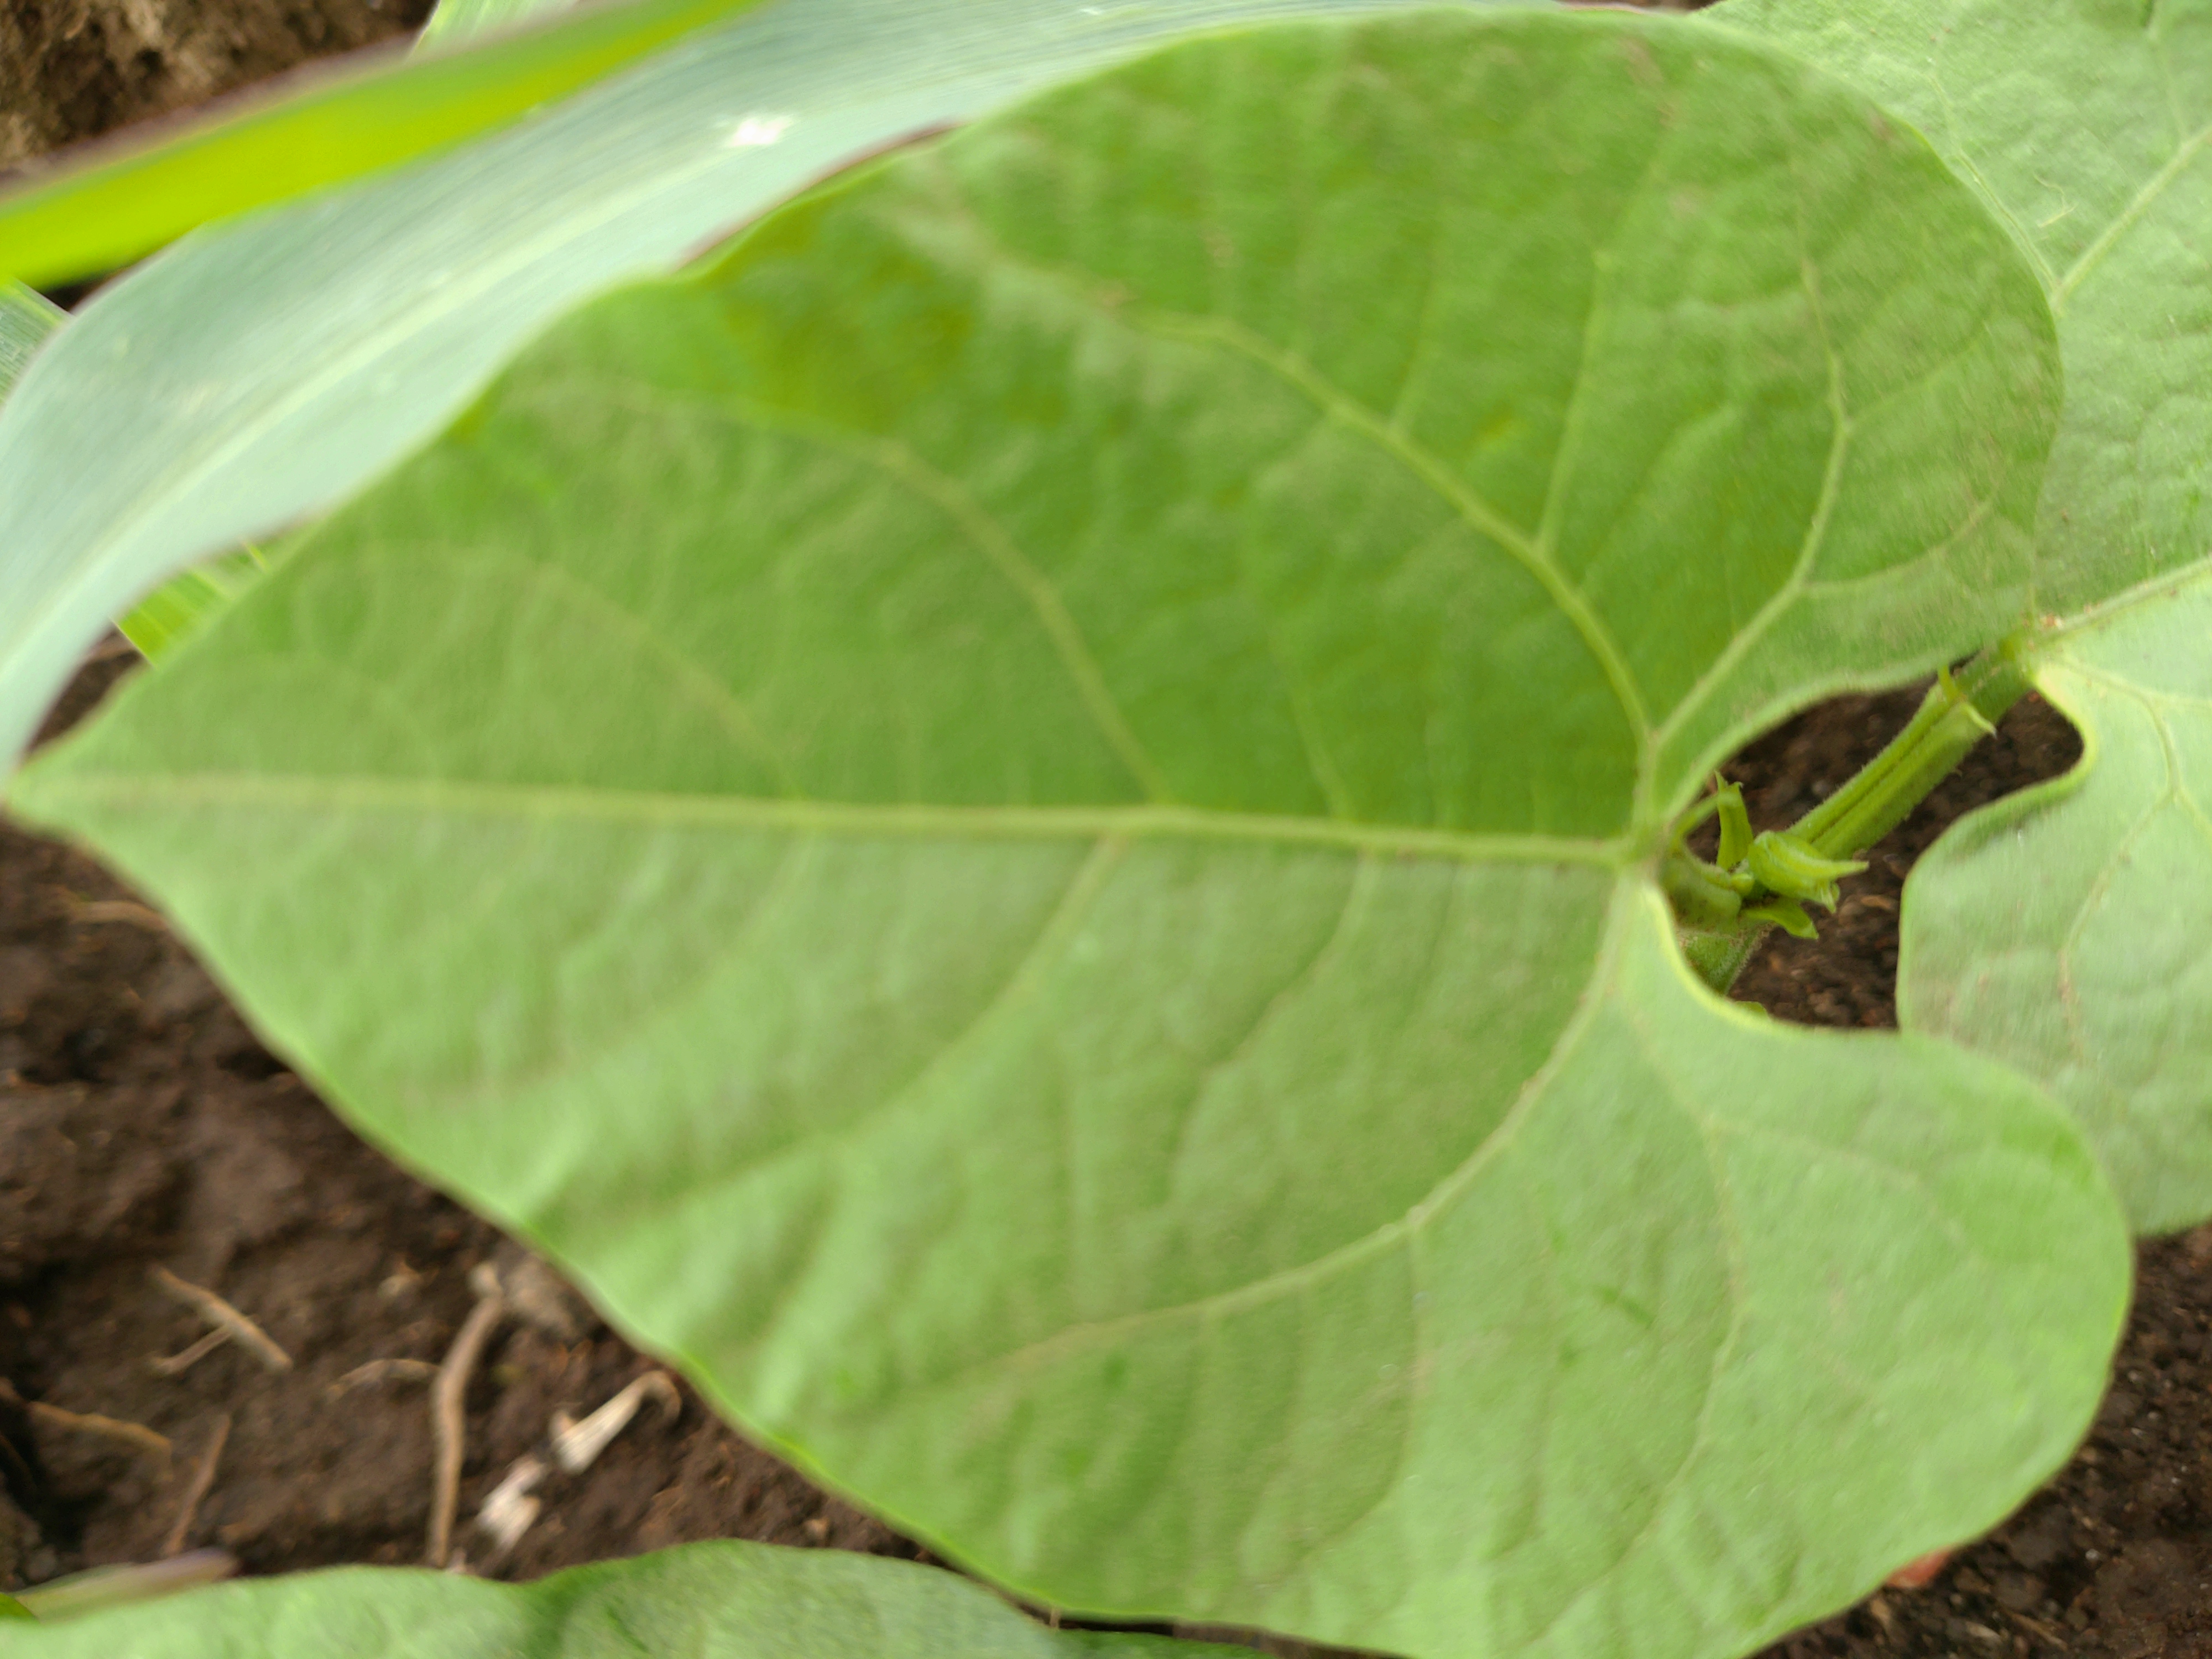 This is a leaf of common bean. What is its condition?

healthy
